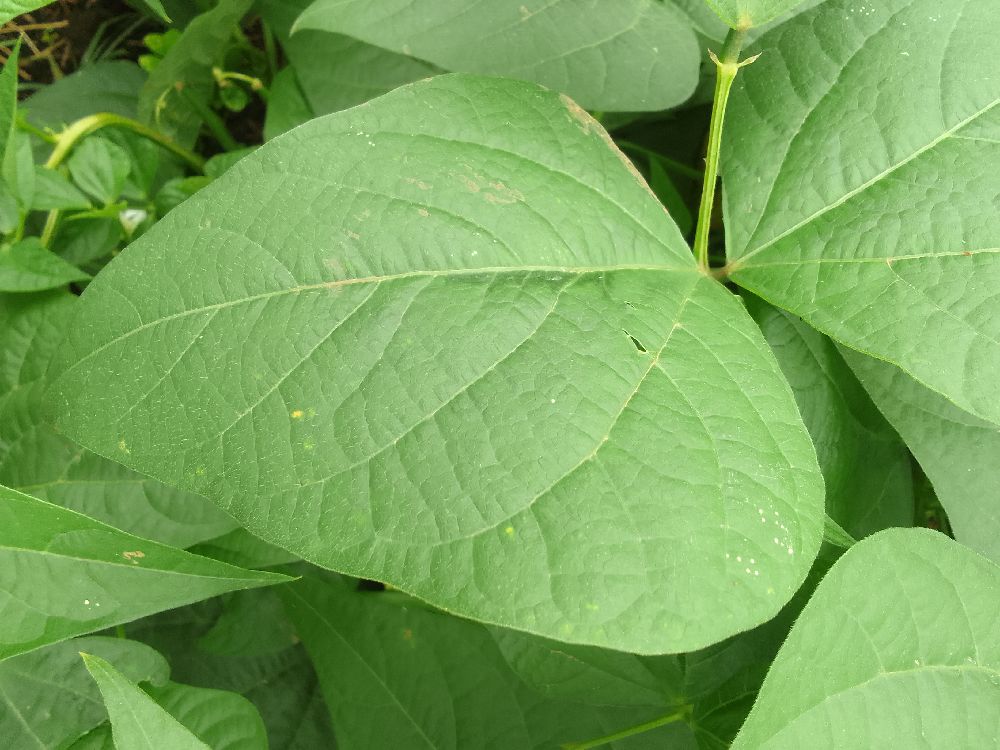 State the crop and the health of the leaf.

common bean, healthy
